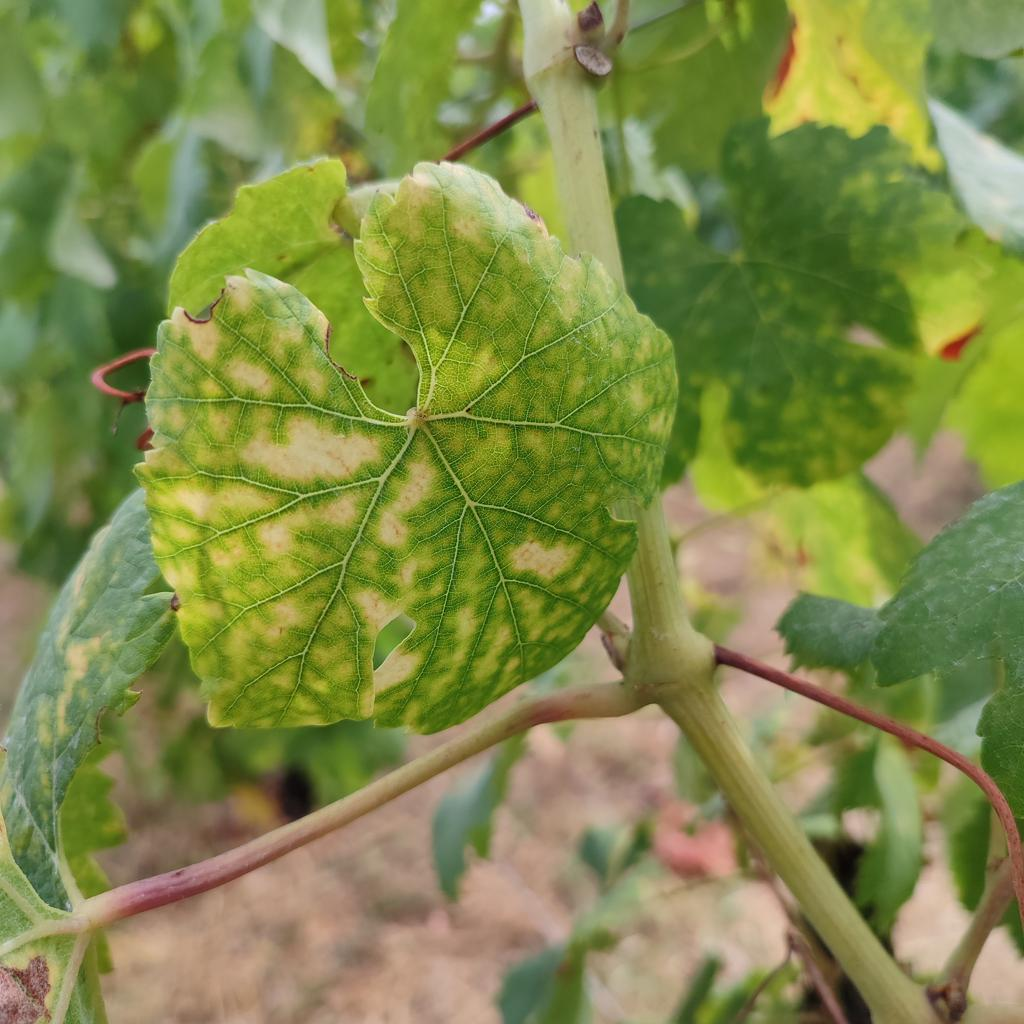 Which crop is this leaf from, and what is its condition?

grapevine, esca complex
